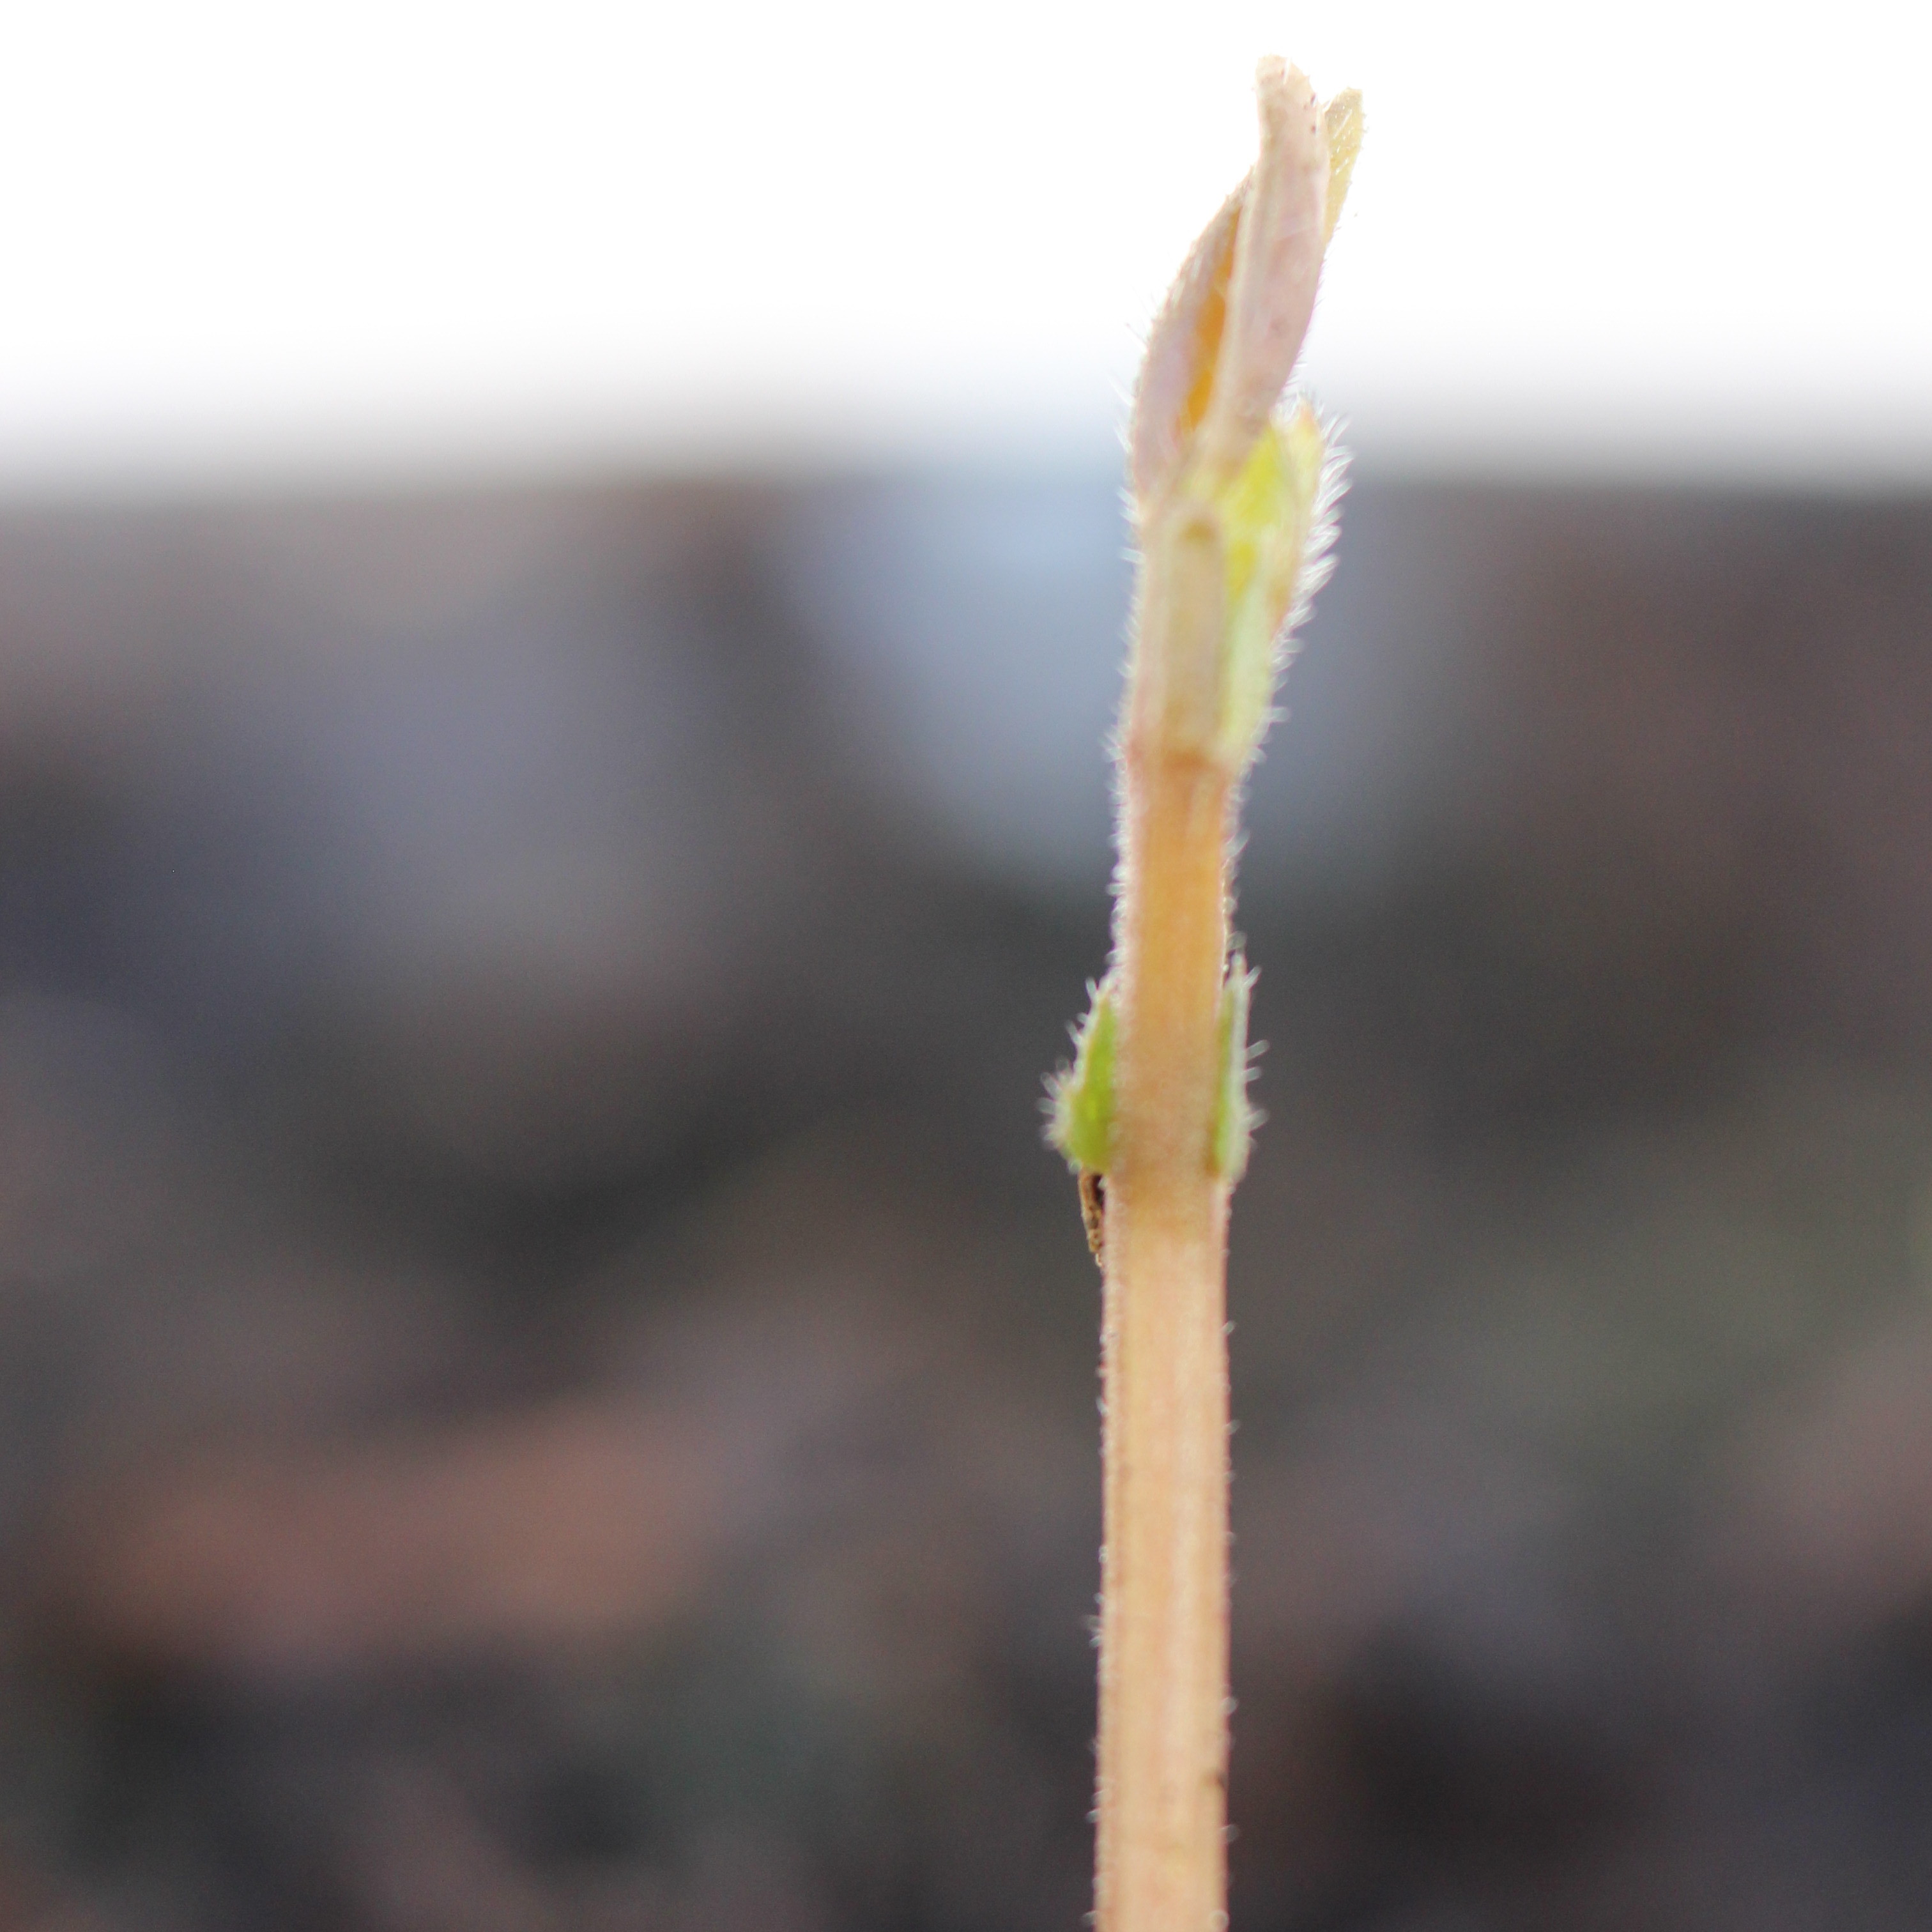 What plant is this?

Vicia sativa
